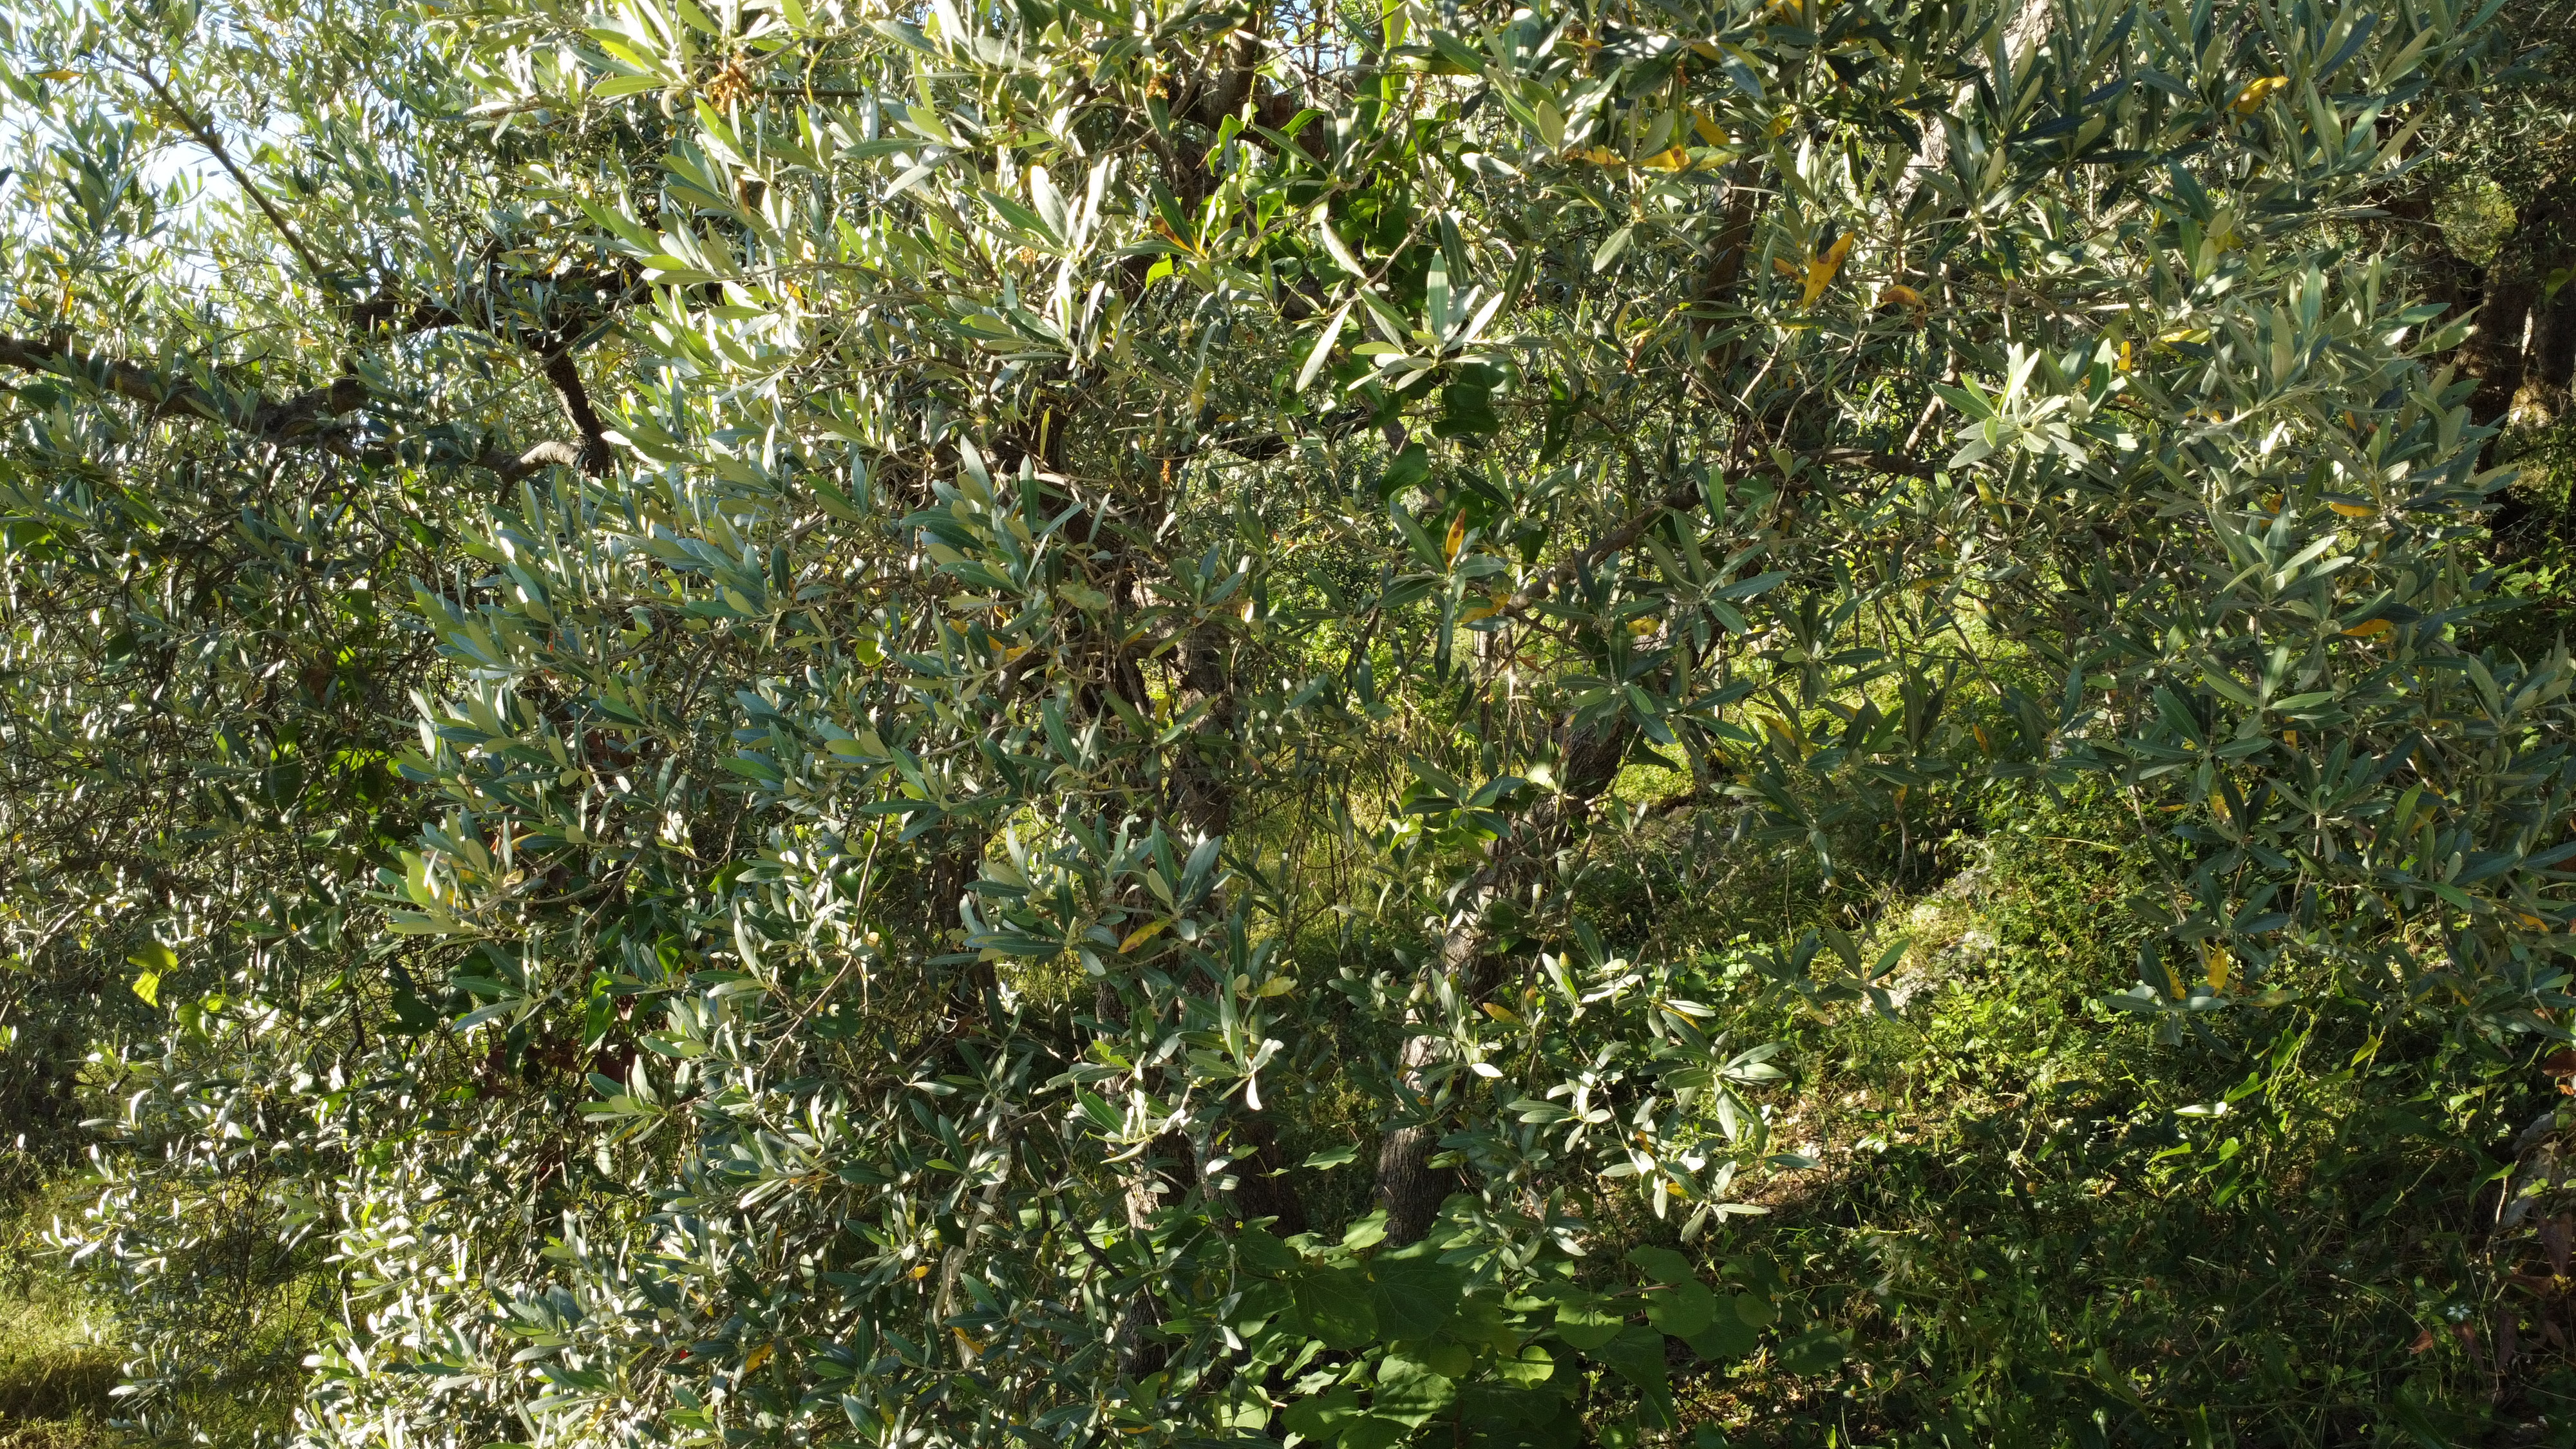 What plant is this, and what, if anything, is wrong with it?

olive, healthy
